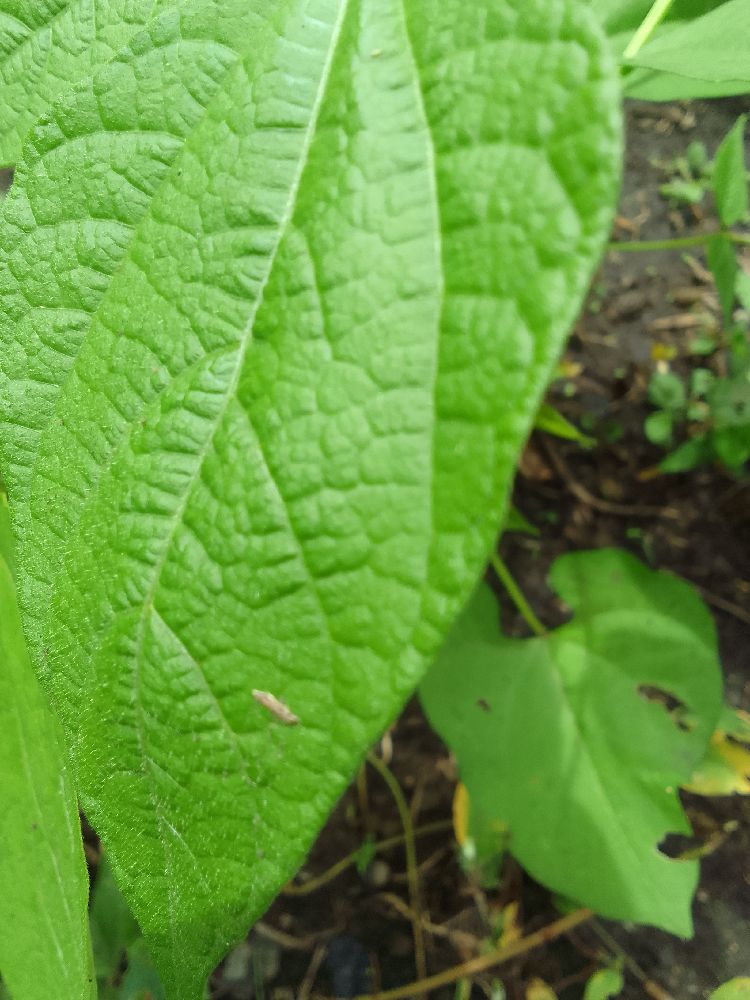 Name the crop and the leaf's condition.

common bean, healthy
